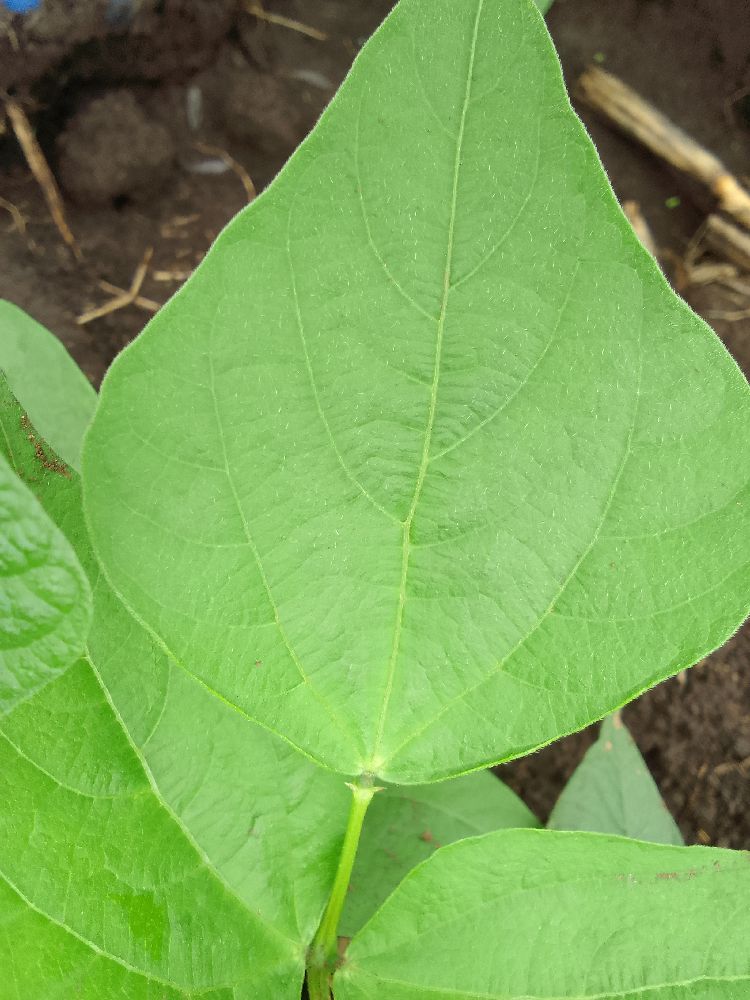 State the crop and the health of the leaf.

common bean, healthy
